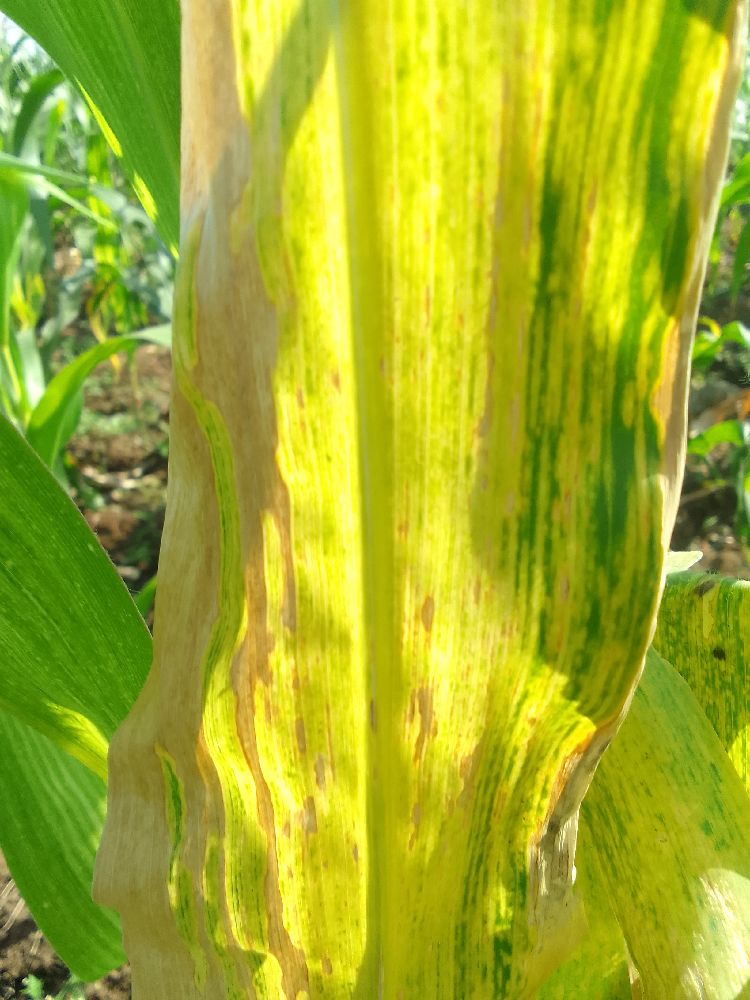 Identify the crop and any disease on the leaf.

maize, maize lethal necrosis
